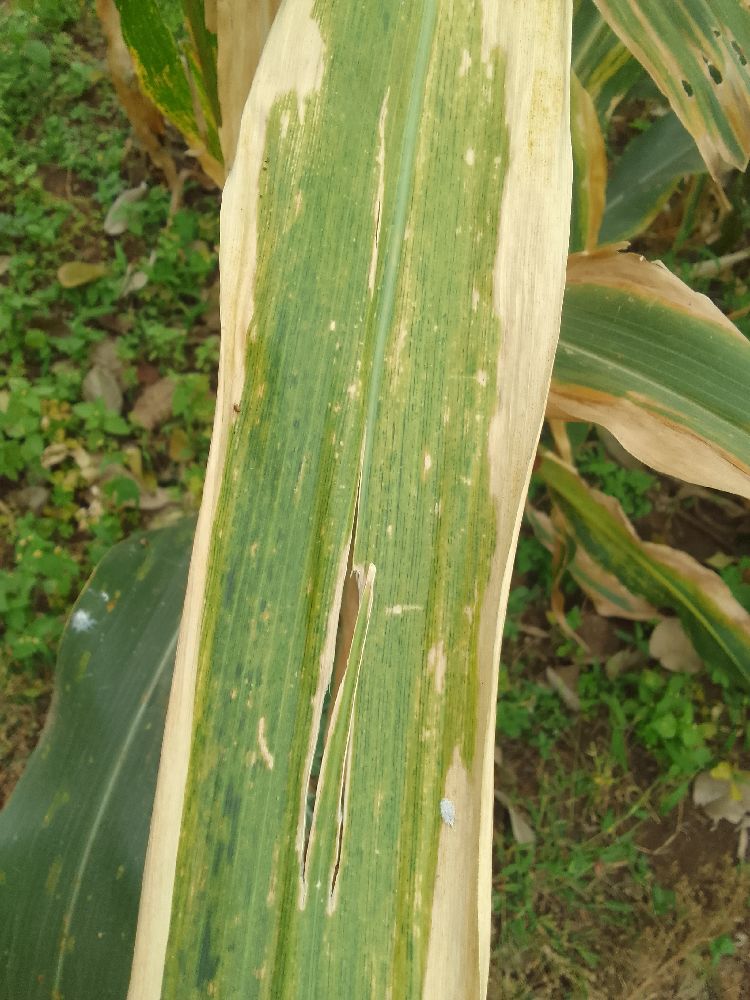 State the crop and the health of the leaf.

maize, maize lethal necrosis
